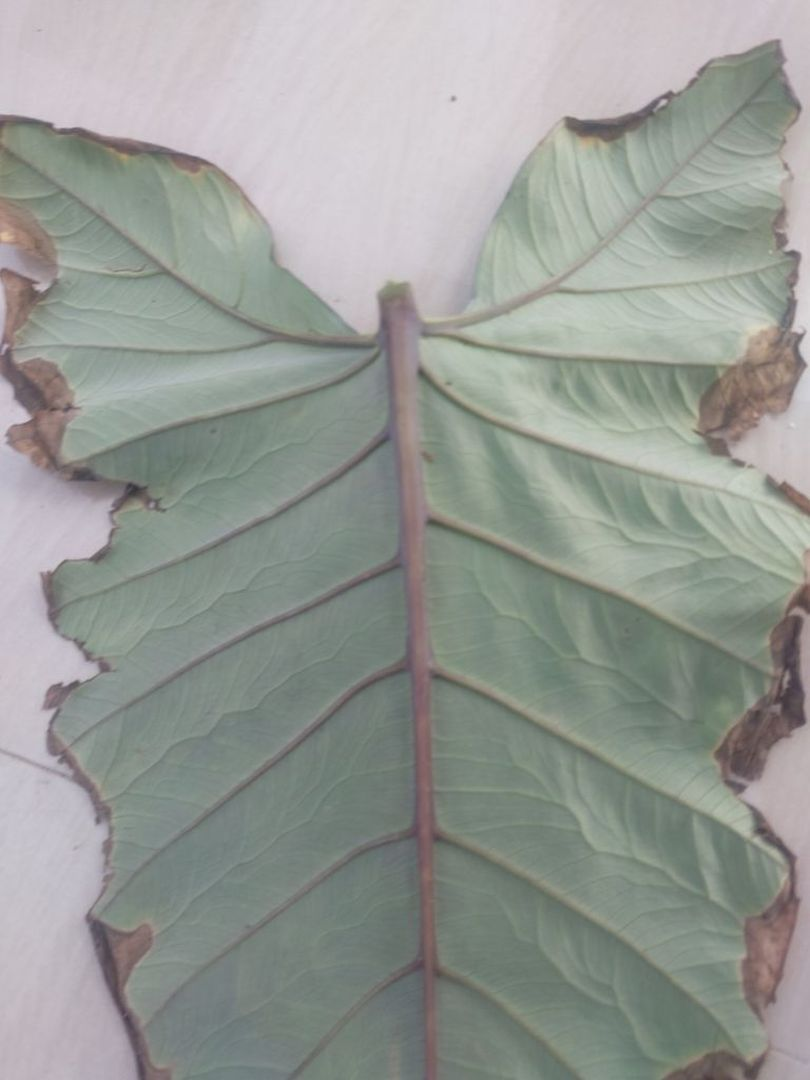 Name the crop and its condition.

taro, leaf blight
